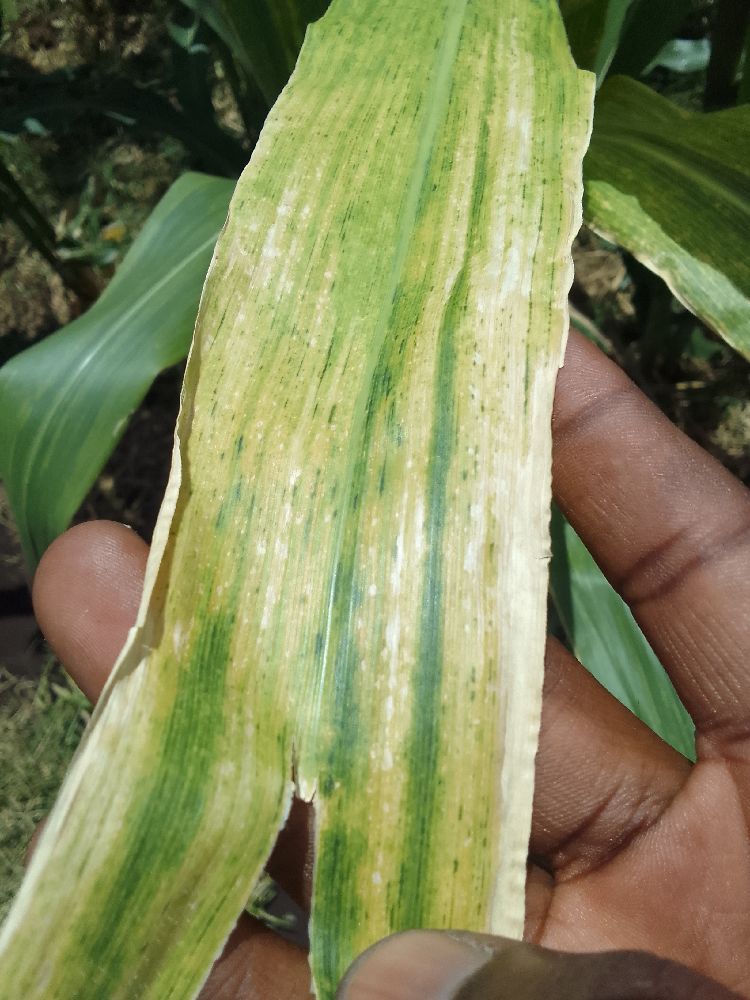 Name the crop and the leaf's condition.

maize, maize lethal necrosis
